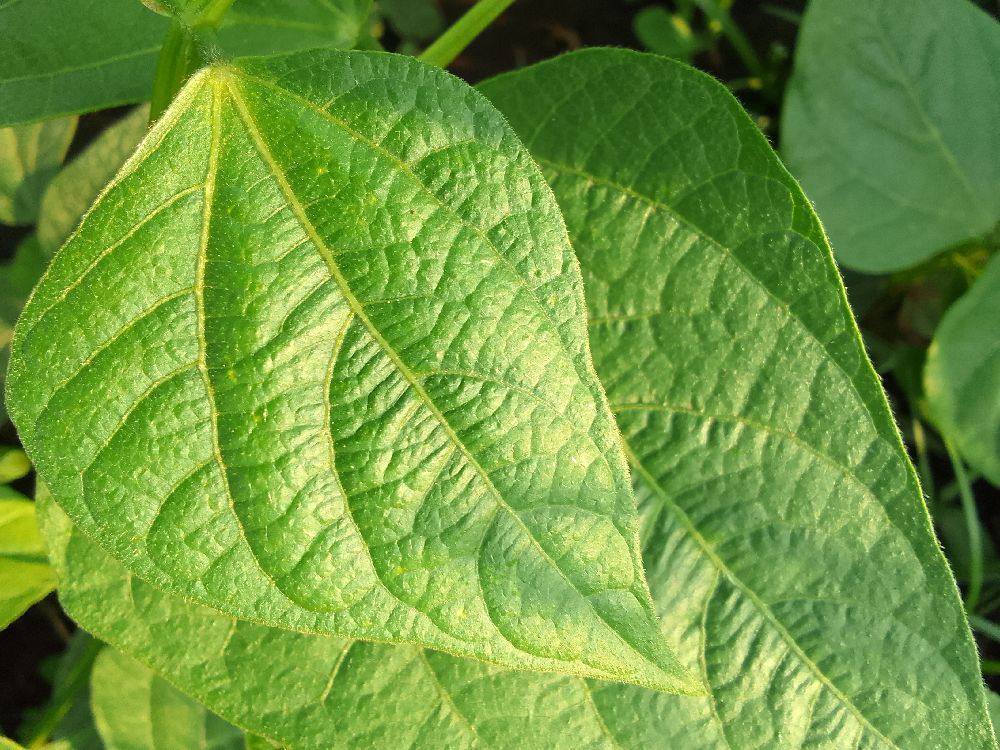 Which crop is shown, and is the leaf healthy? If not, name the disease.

common bean, healthy
